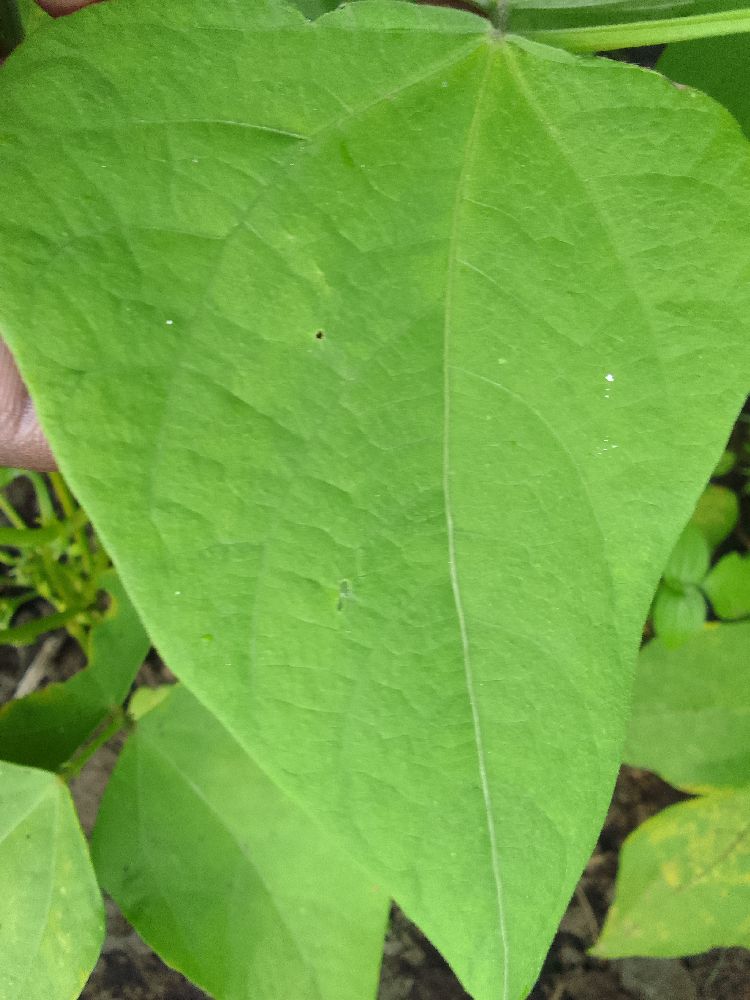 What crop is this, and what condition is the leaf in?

common bean, healthy
